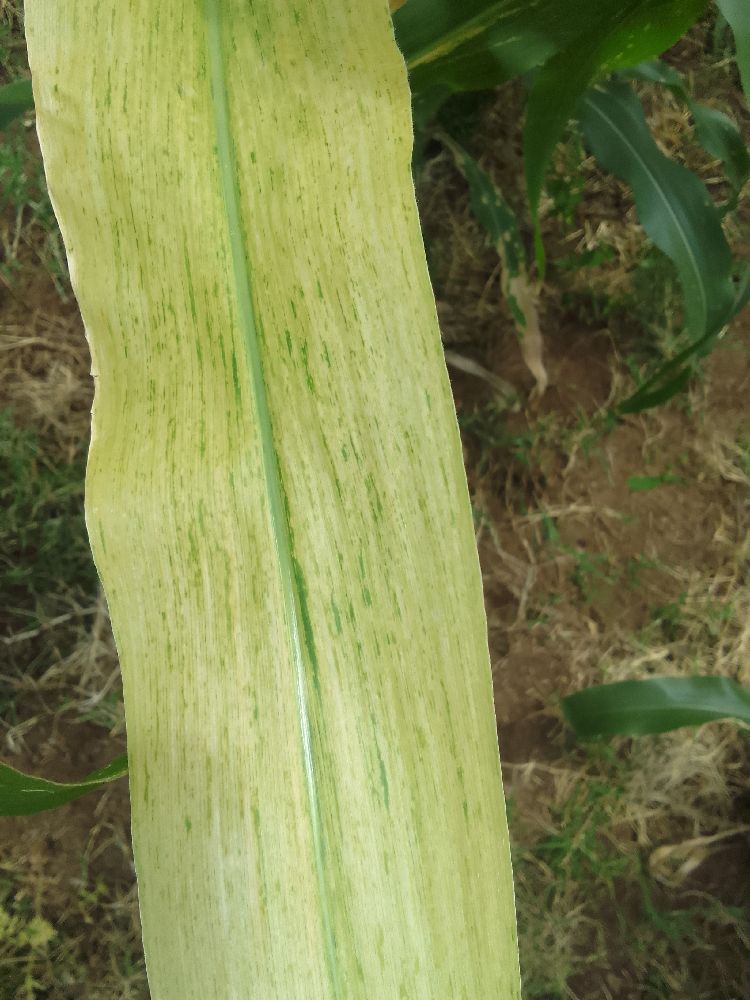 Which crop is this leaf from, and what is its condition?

maize, maize lethal necrosis
